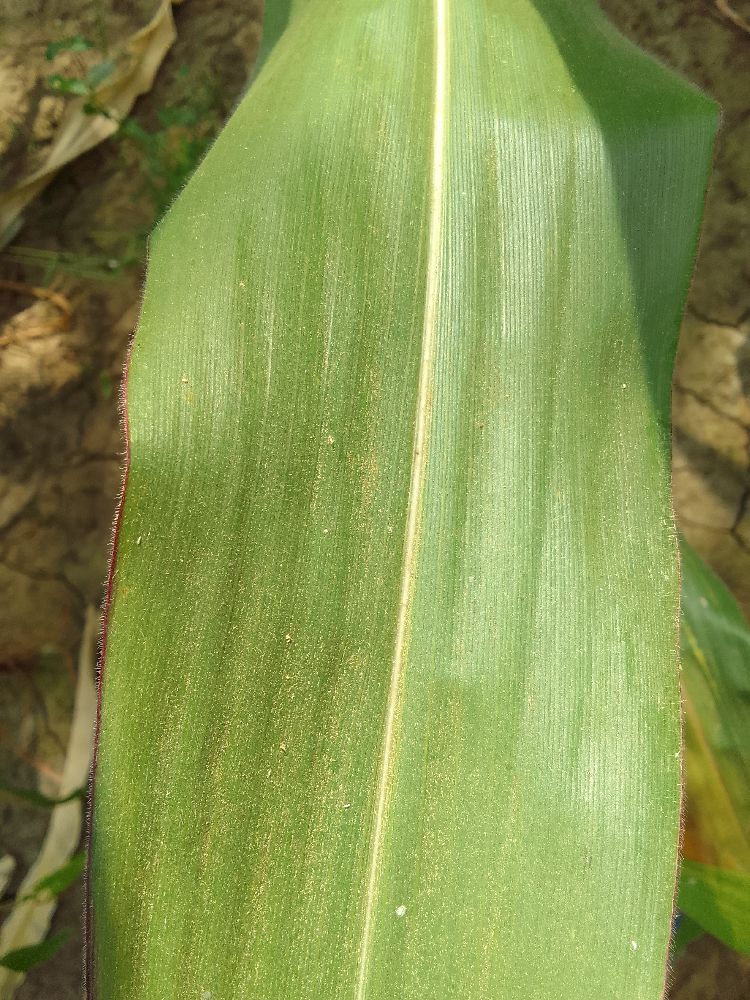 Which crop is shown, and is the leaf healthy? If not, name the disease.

maize, healthy
